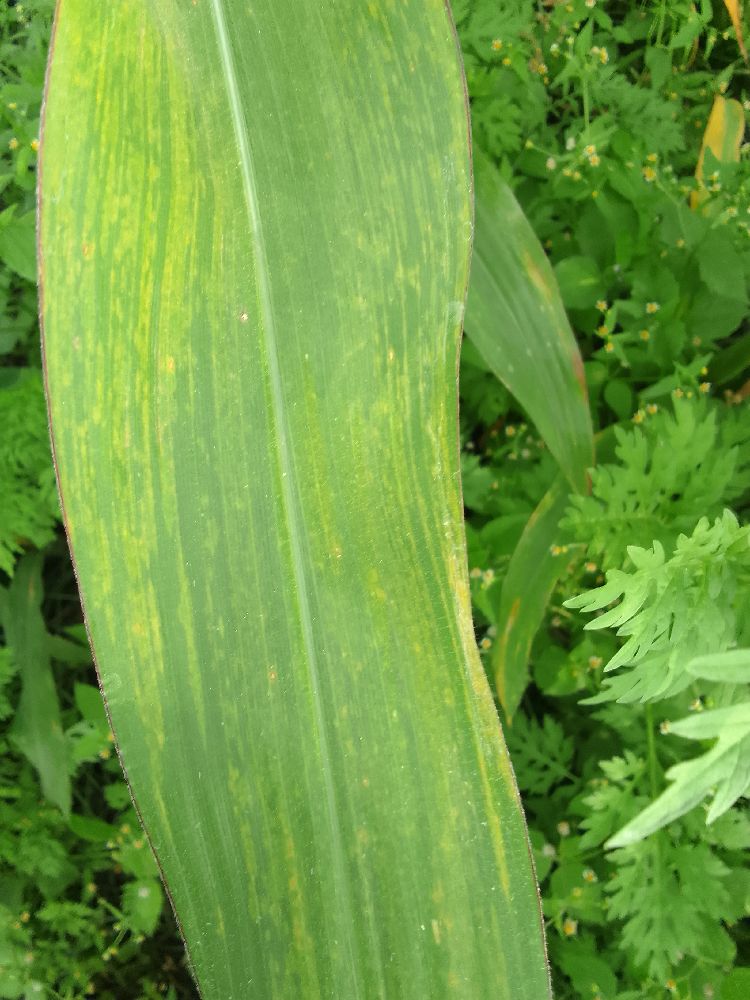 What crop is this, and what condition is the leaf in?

maize, maize lethal necrosis
